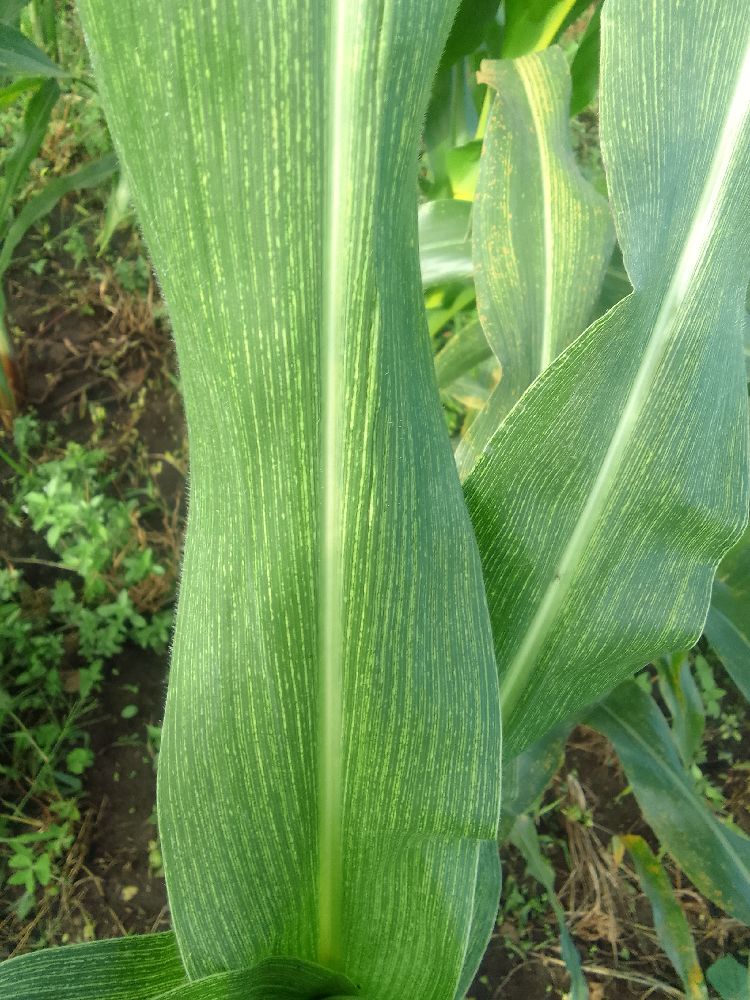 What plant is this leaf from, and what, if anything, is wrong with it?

maize, maize streak virus
